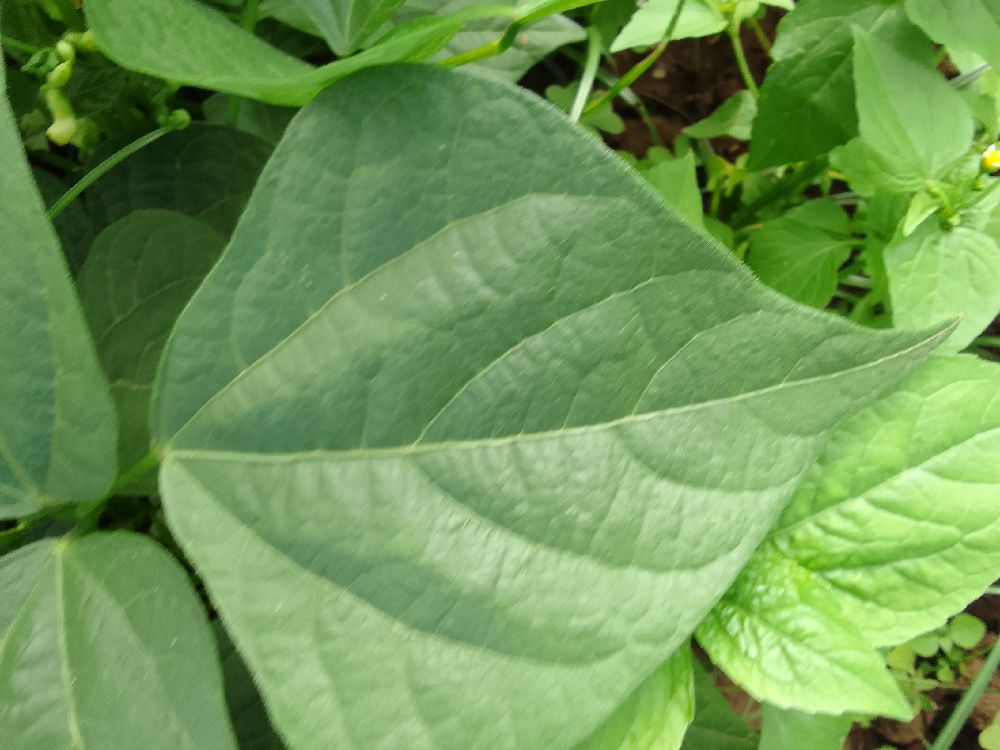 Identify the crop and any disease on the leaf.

common bean, healthy
